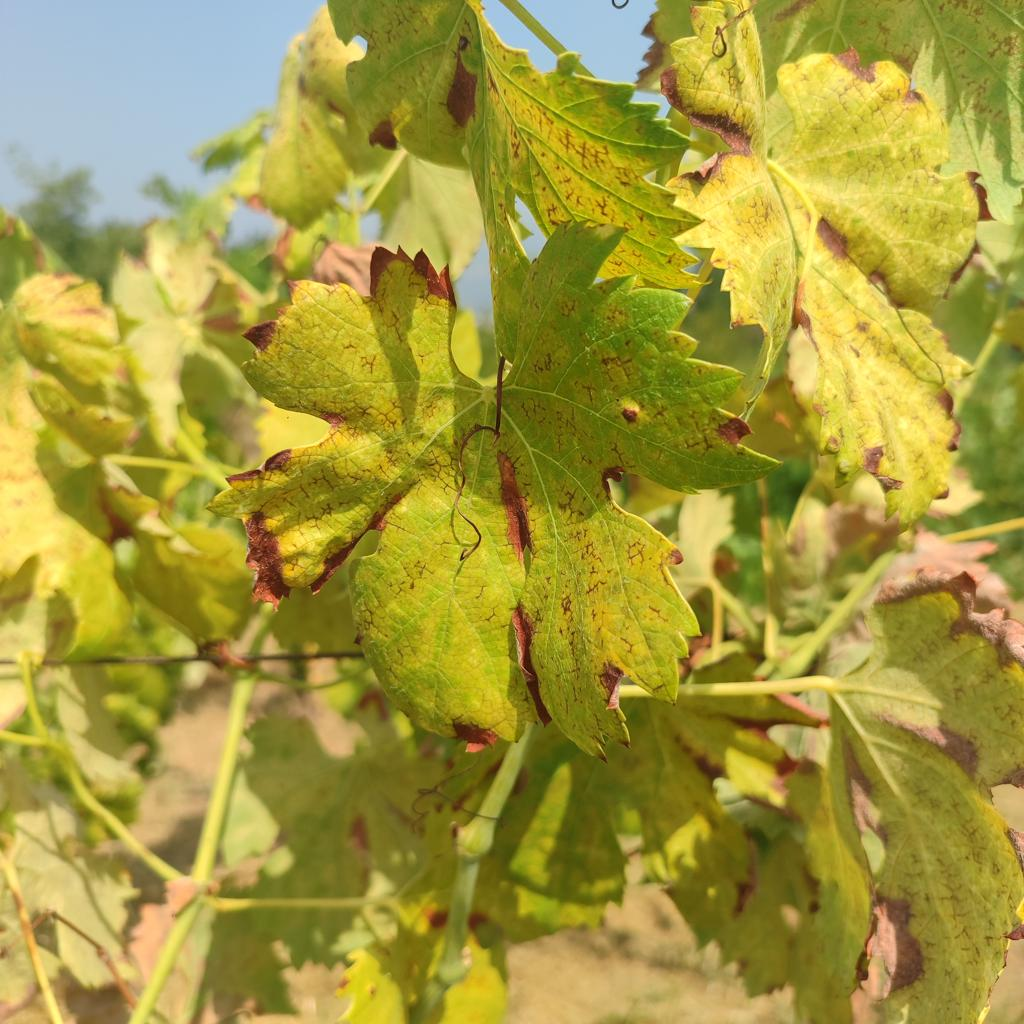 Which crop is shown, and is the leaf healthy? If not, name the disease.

grapevine, esca complex
